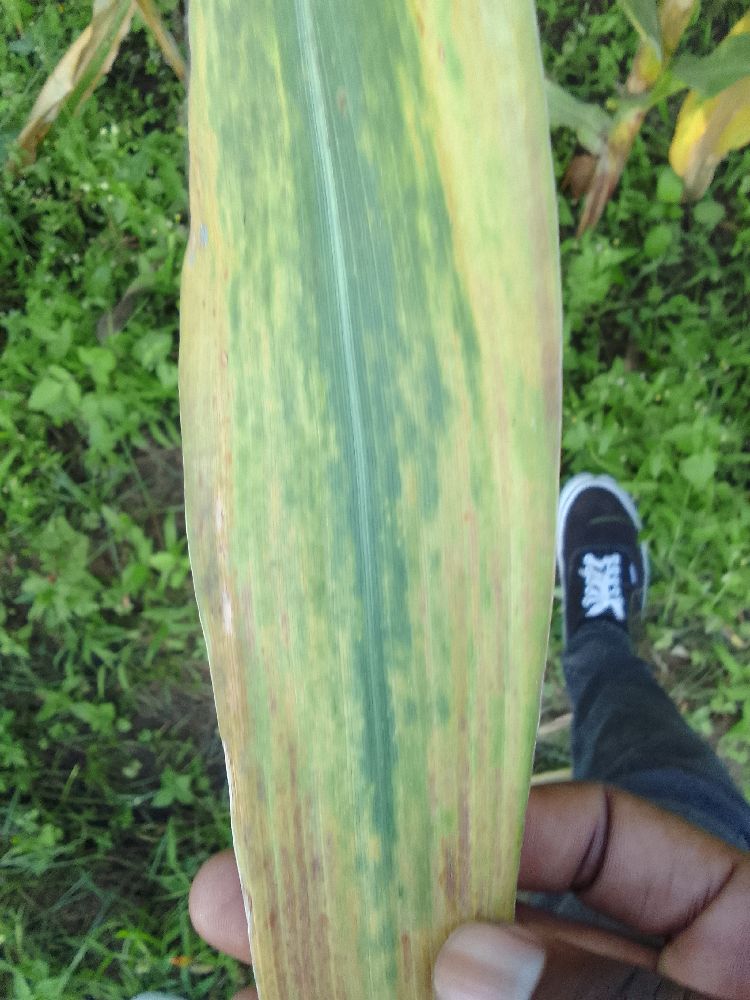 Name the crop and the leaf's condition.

maize, maize lethal necrosis
